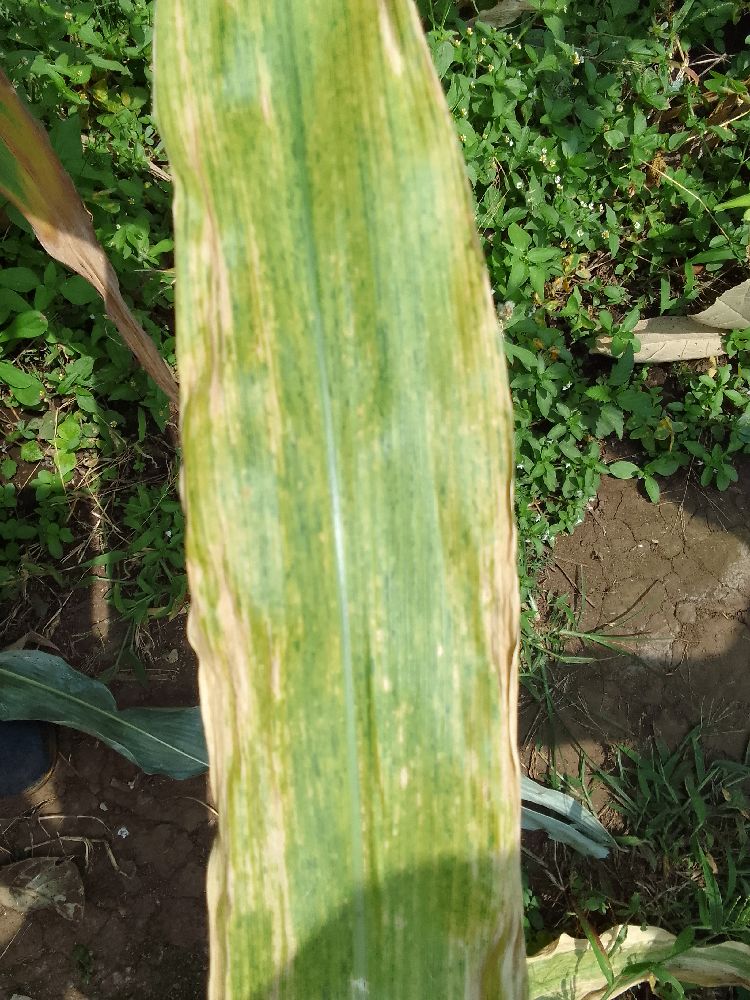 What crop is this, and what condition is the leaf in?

maize, maize lethal necrosis
